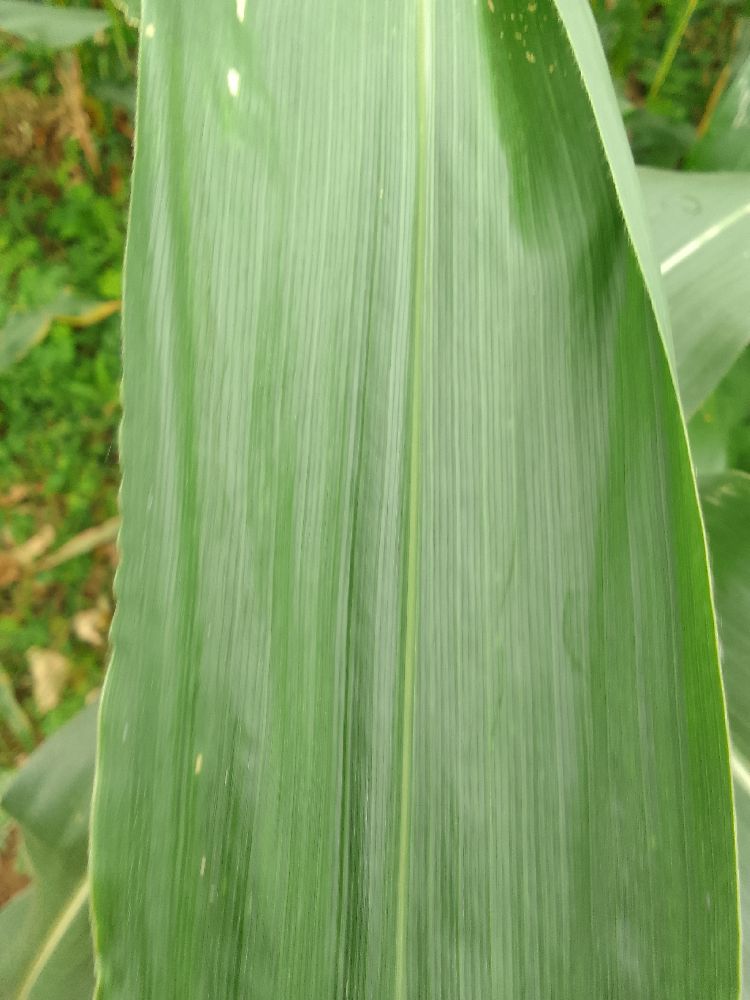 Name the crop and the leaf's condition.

maize, healthy
